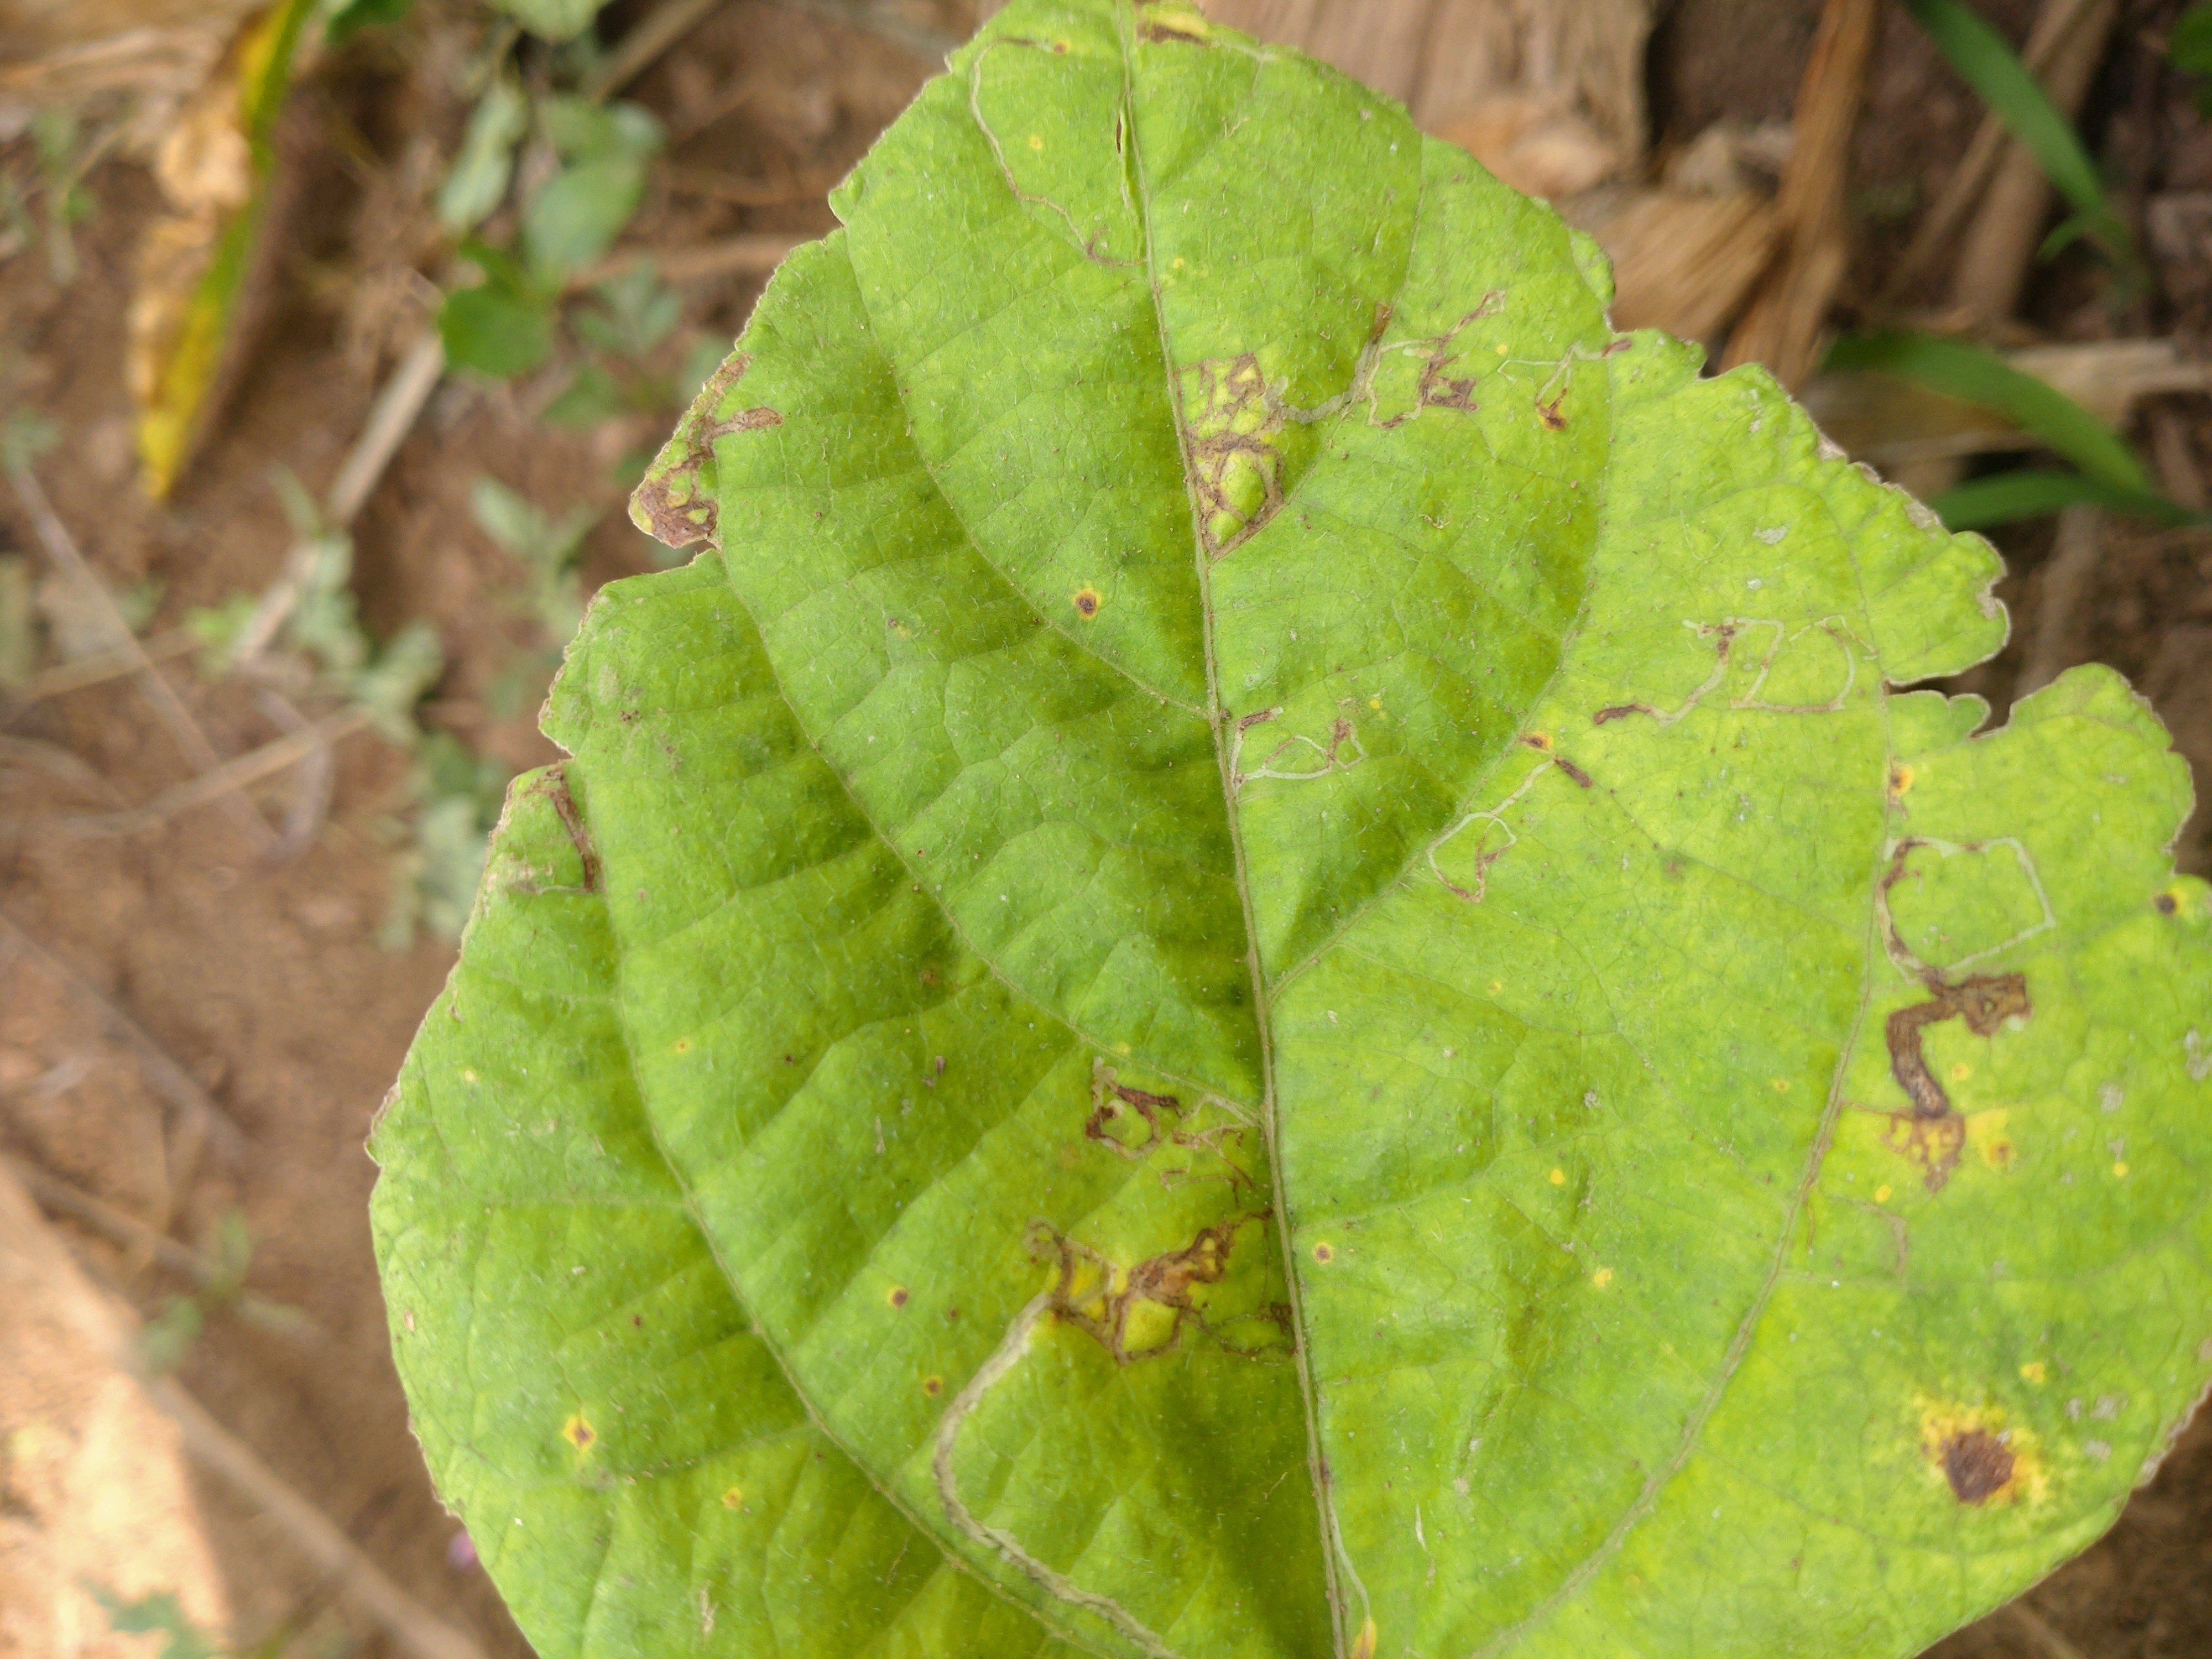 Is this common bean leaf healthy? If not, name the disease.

rust
